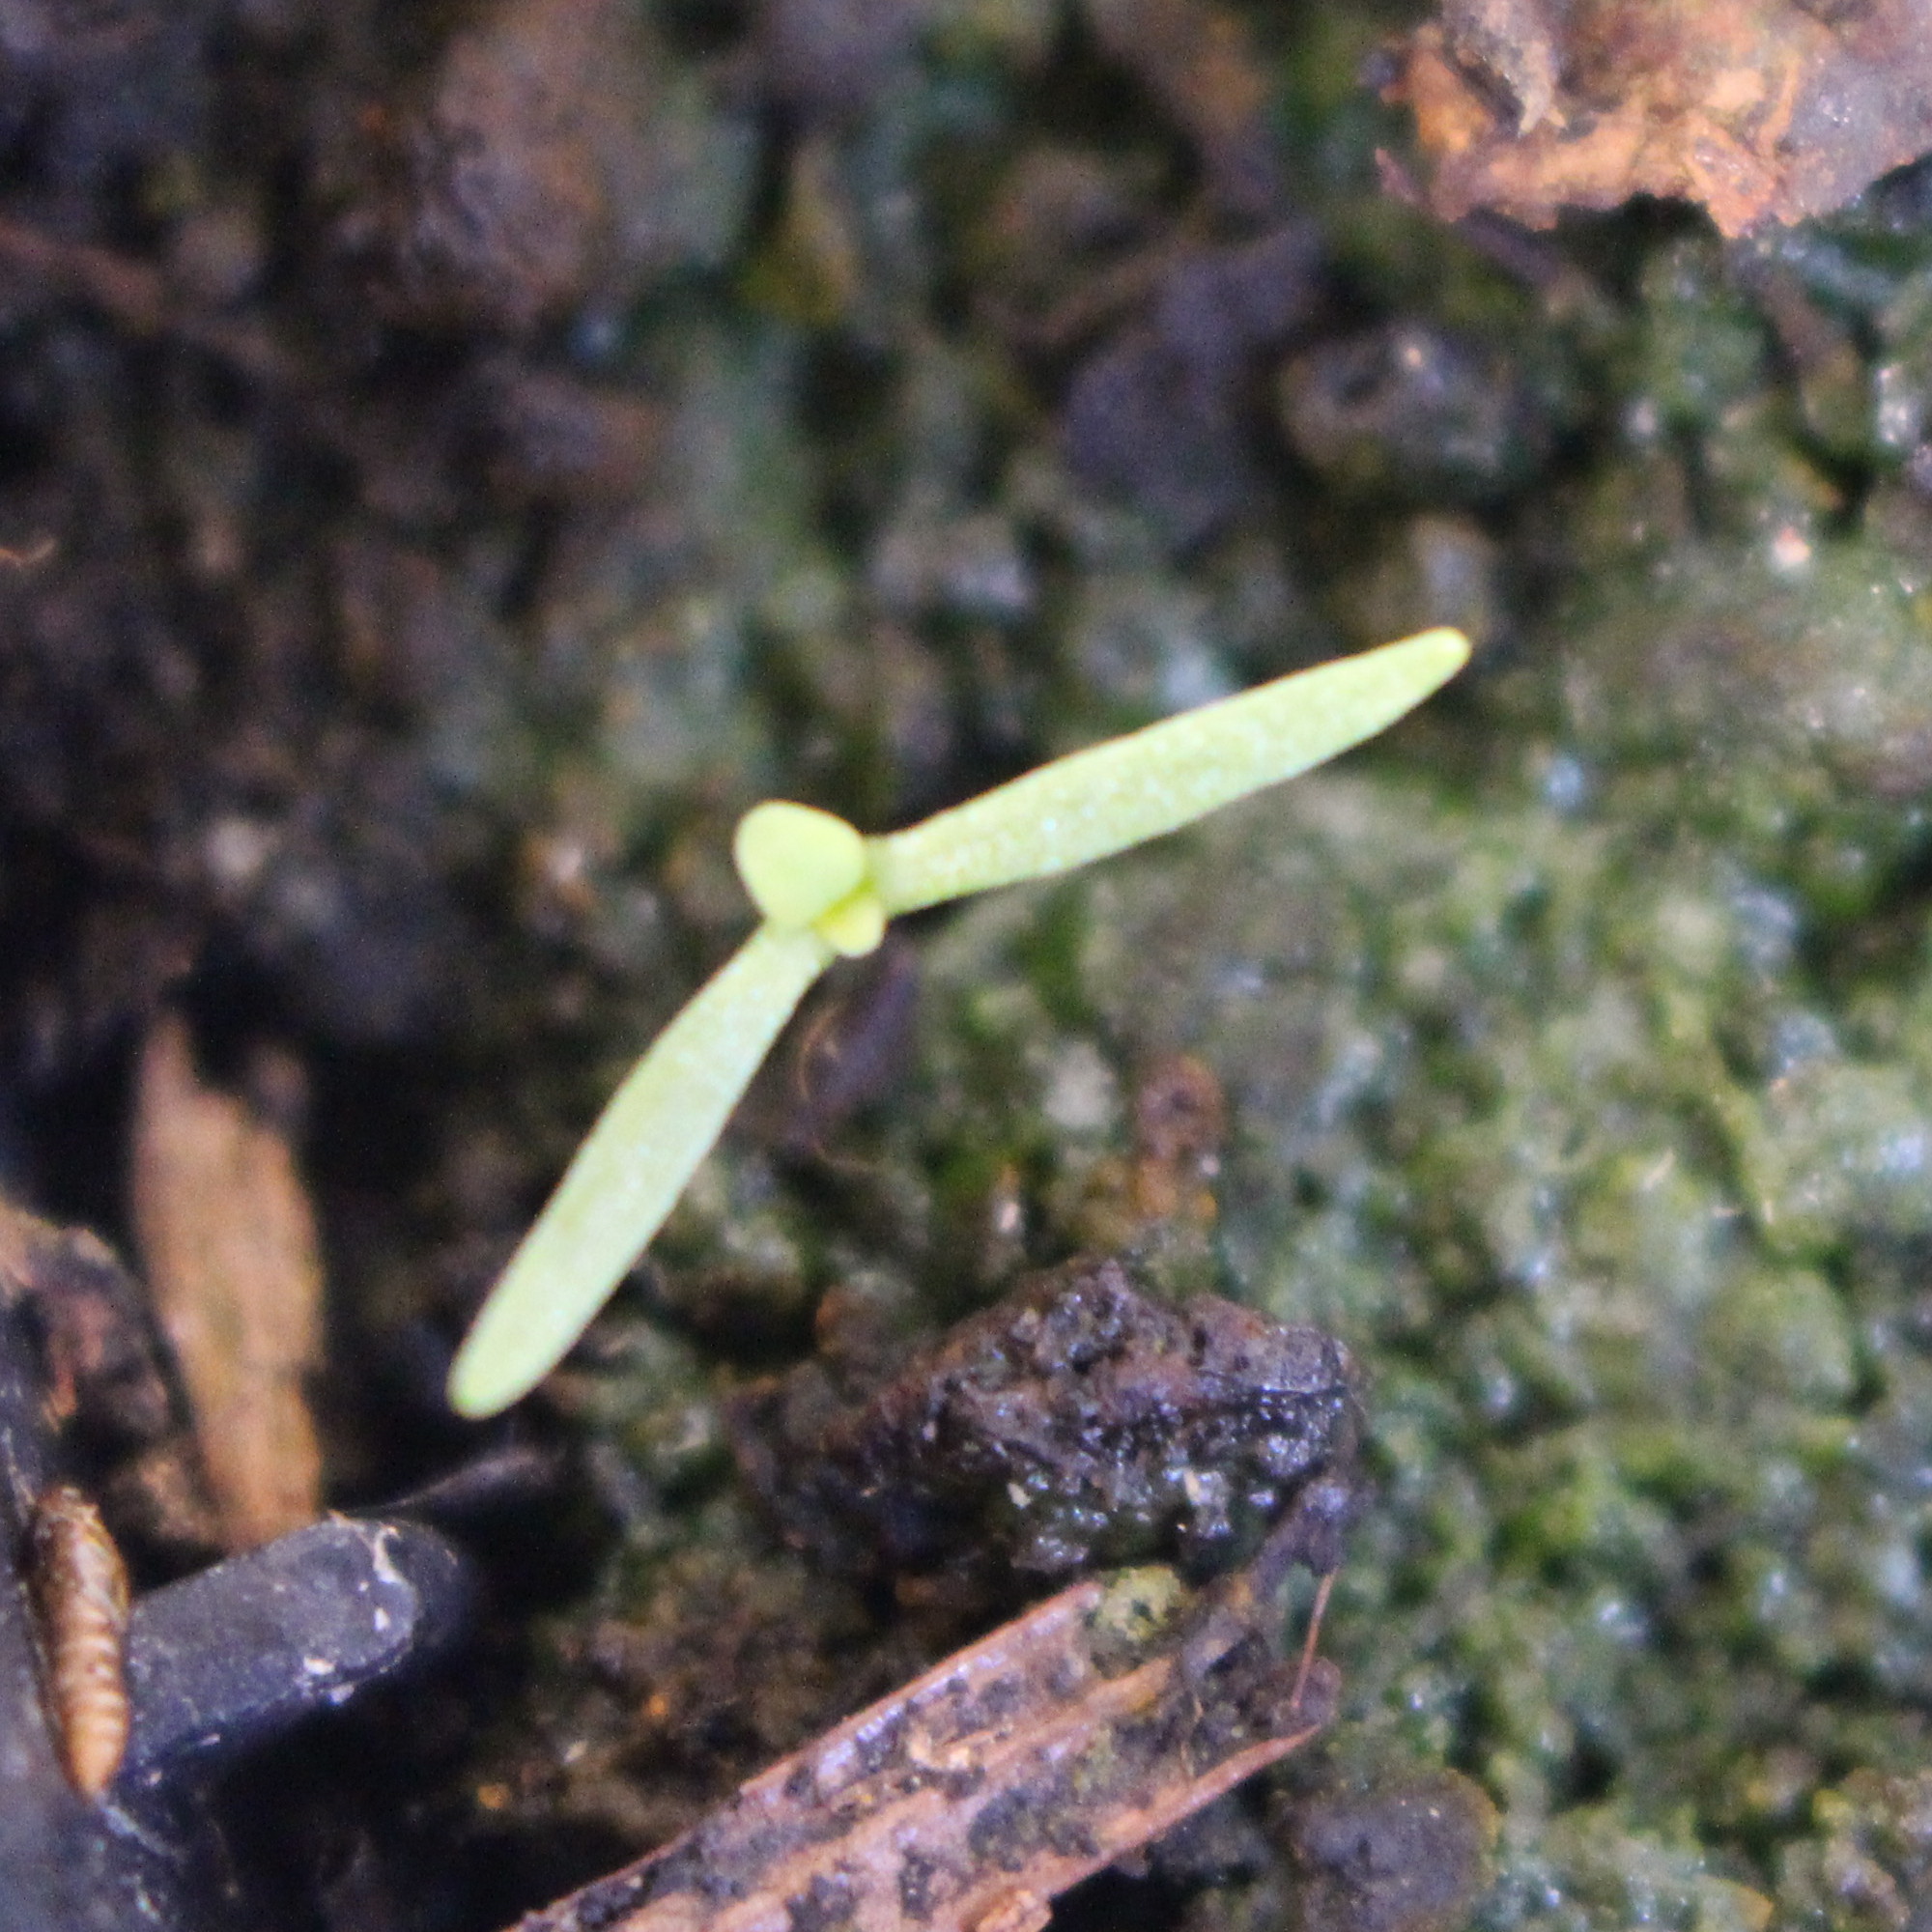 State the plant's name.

Papaver rhoeas
